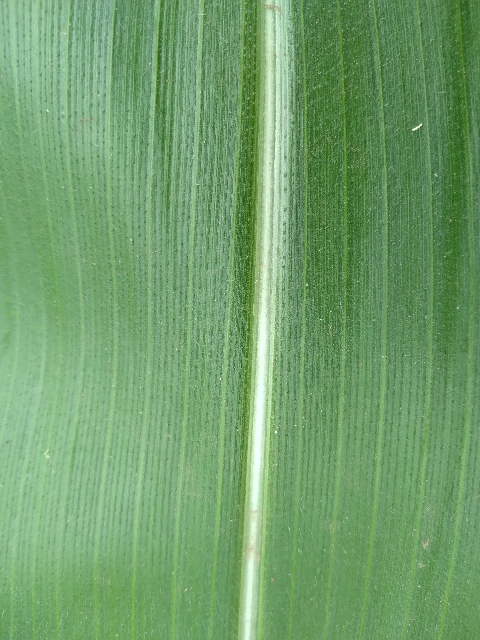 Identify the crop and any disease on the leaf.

maize, healthy
